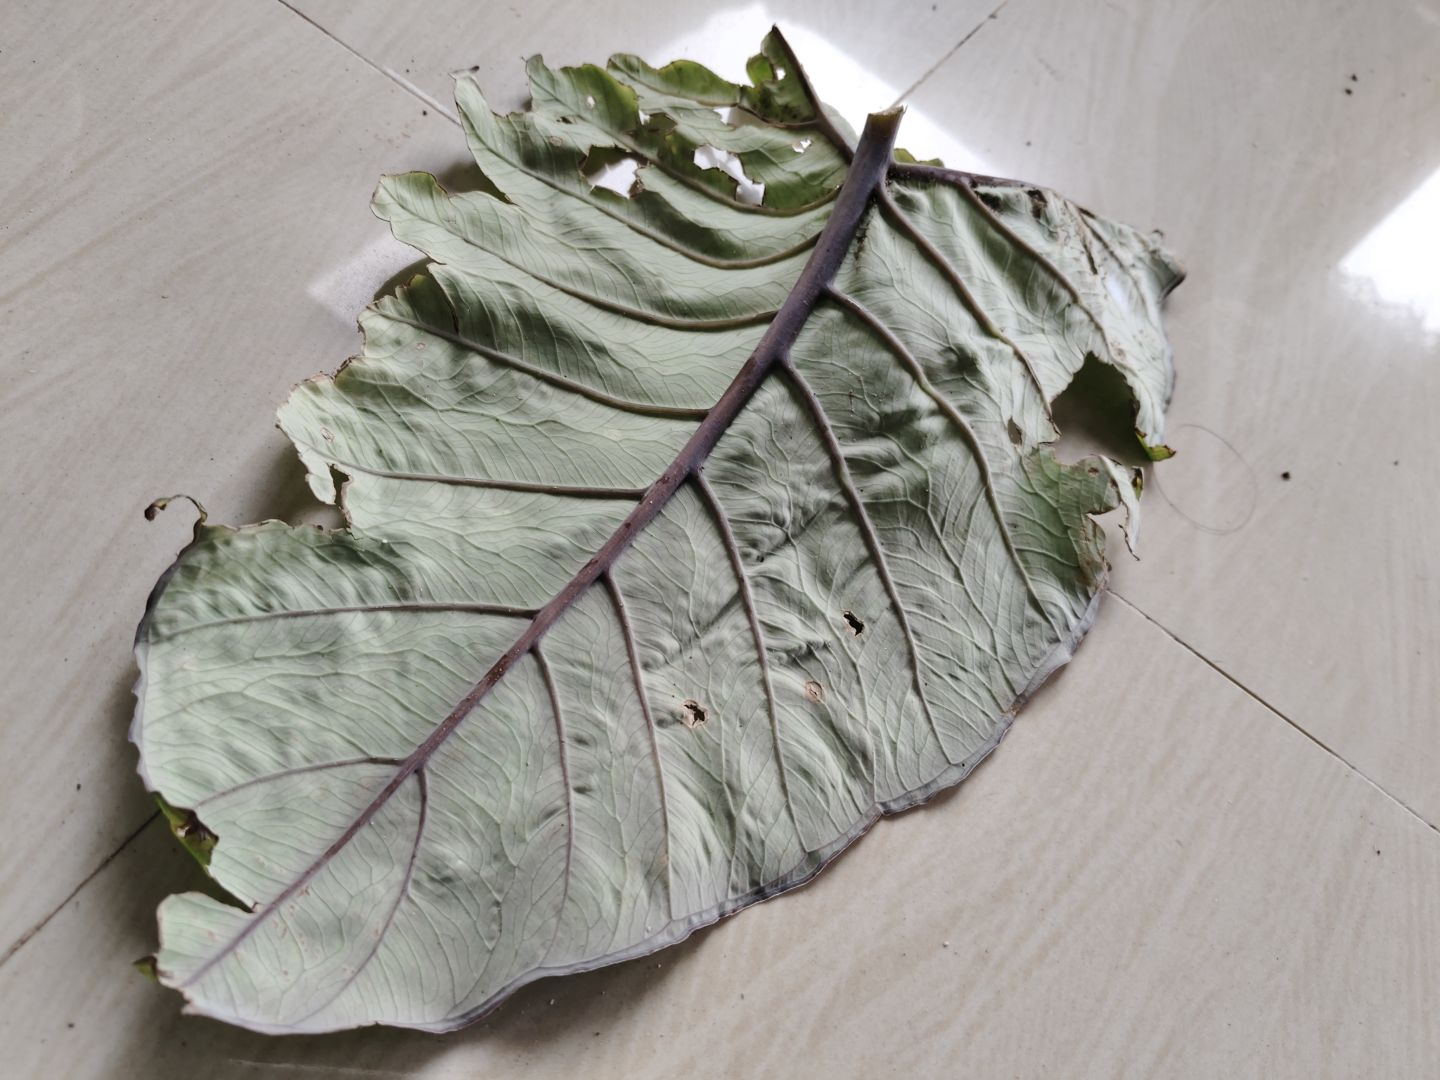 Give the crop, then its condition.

taro, leaf blight
